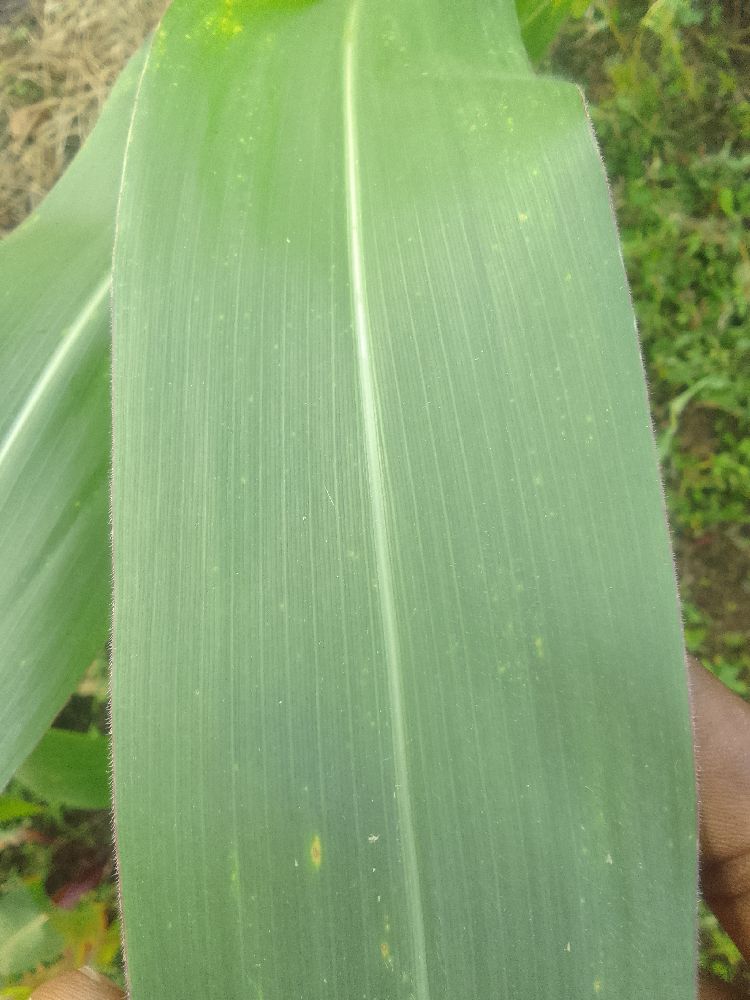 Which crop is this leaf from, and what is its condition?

maize, healthy
